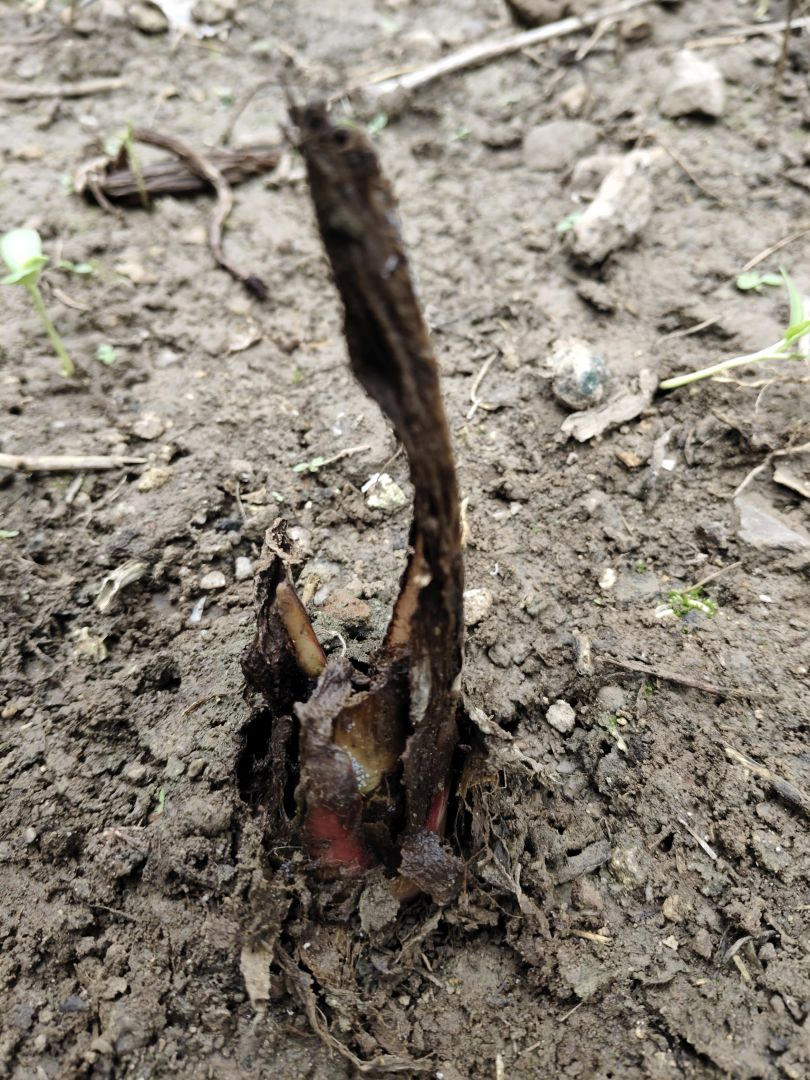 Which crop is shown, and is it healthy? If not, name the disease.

taro, root rot
